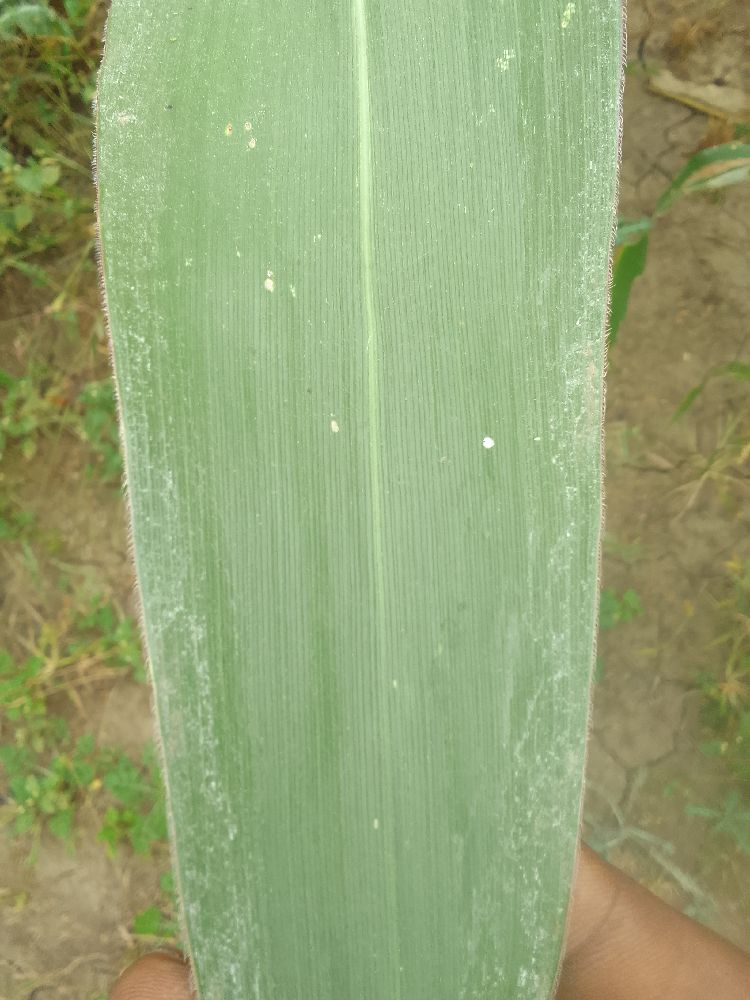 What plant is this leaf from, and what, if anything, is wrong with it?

maize, healthy
